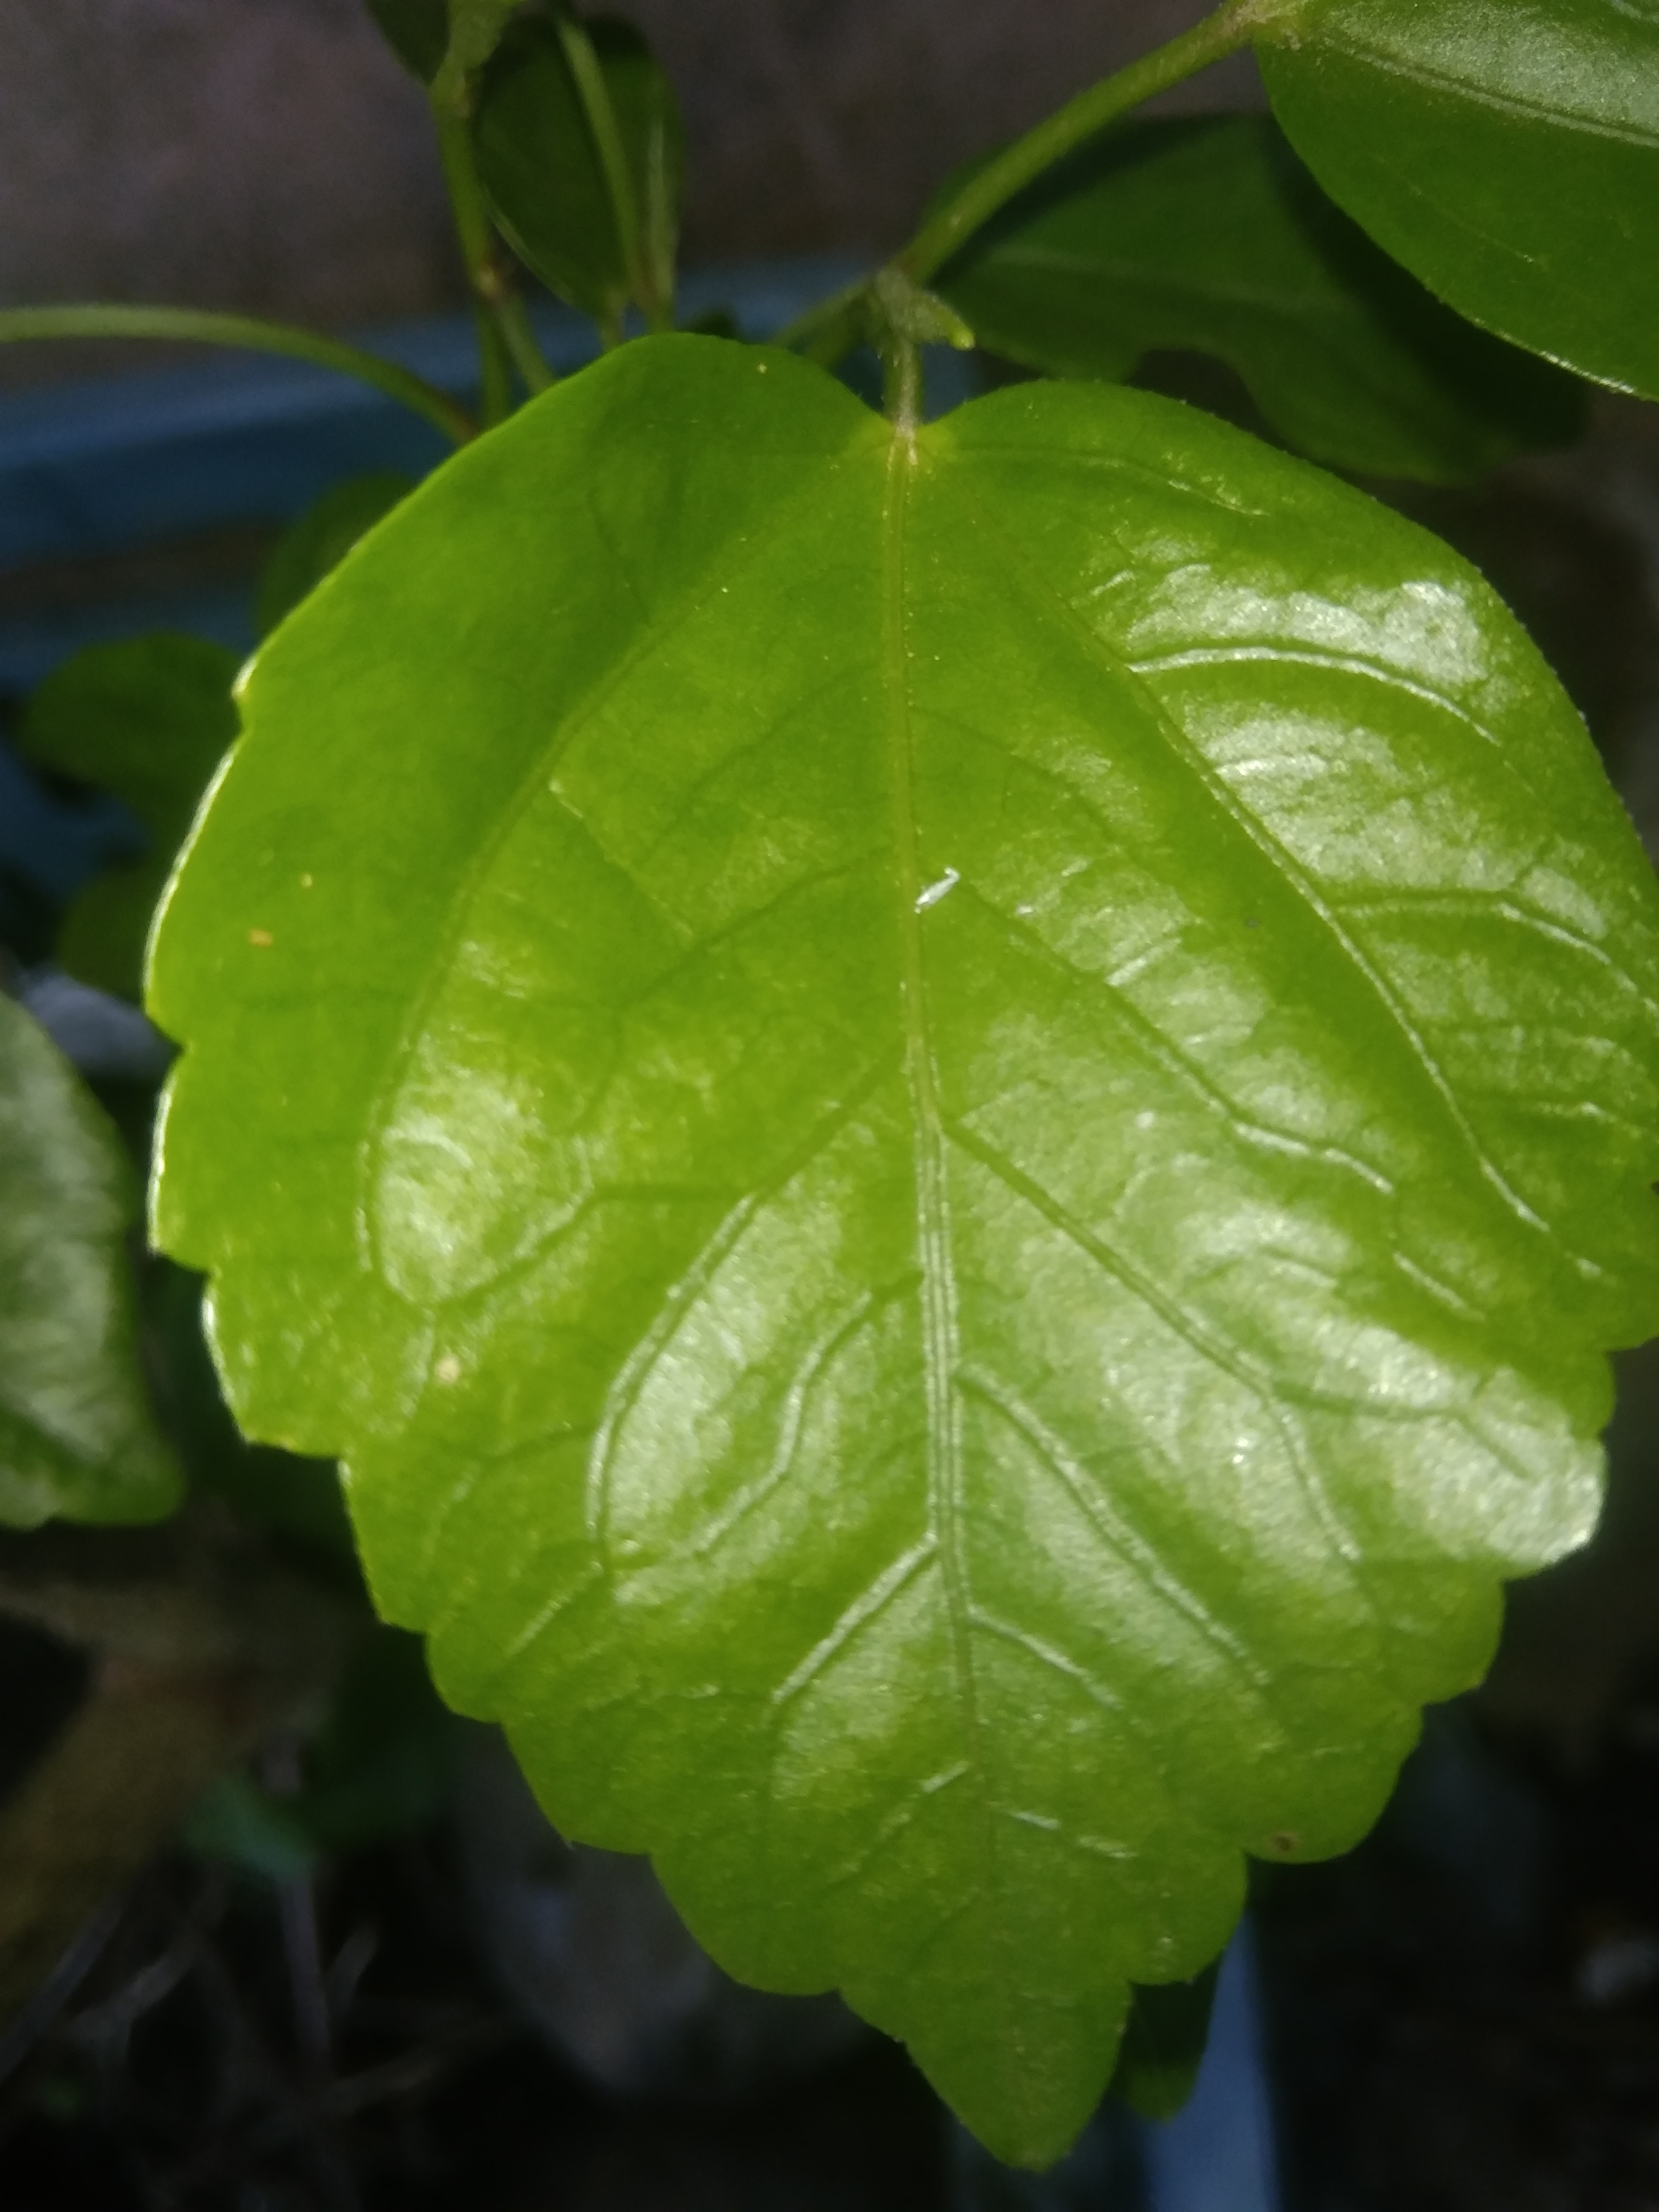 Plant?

hibiscus
